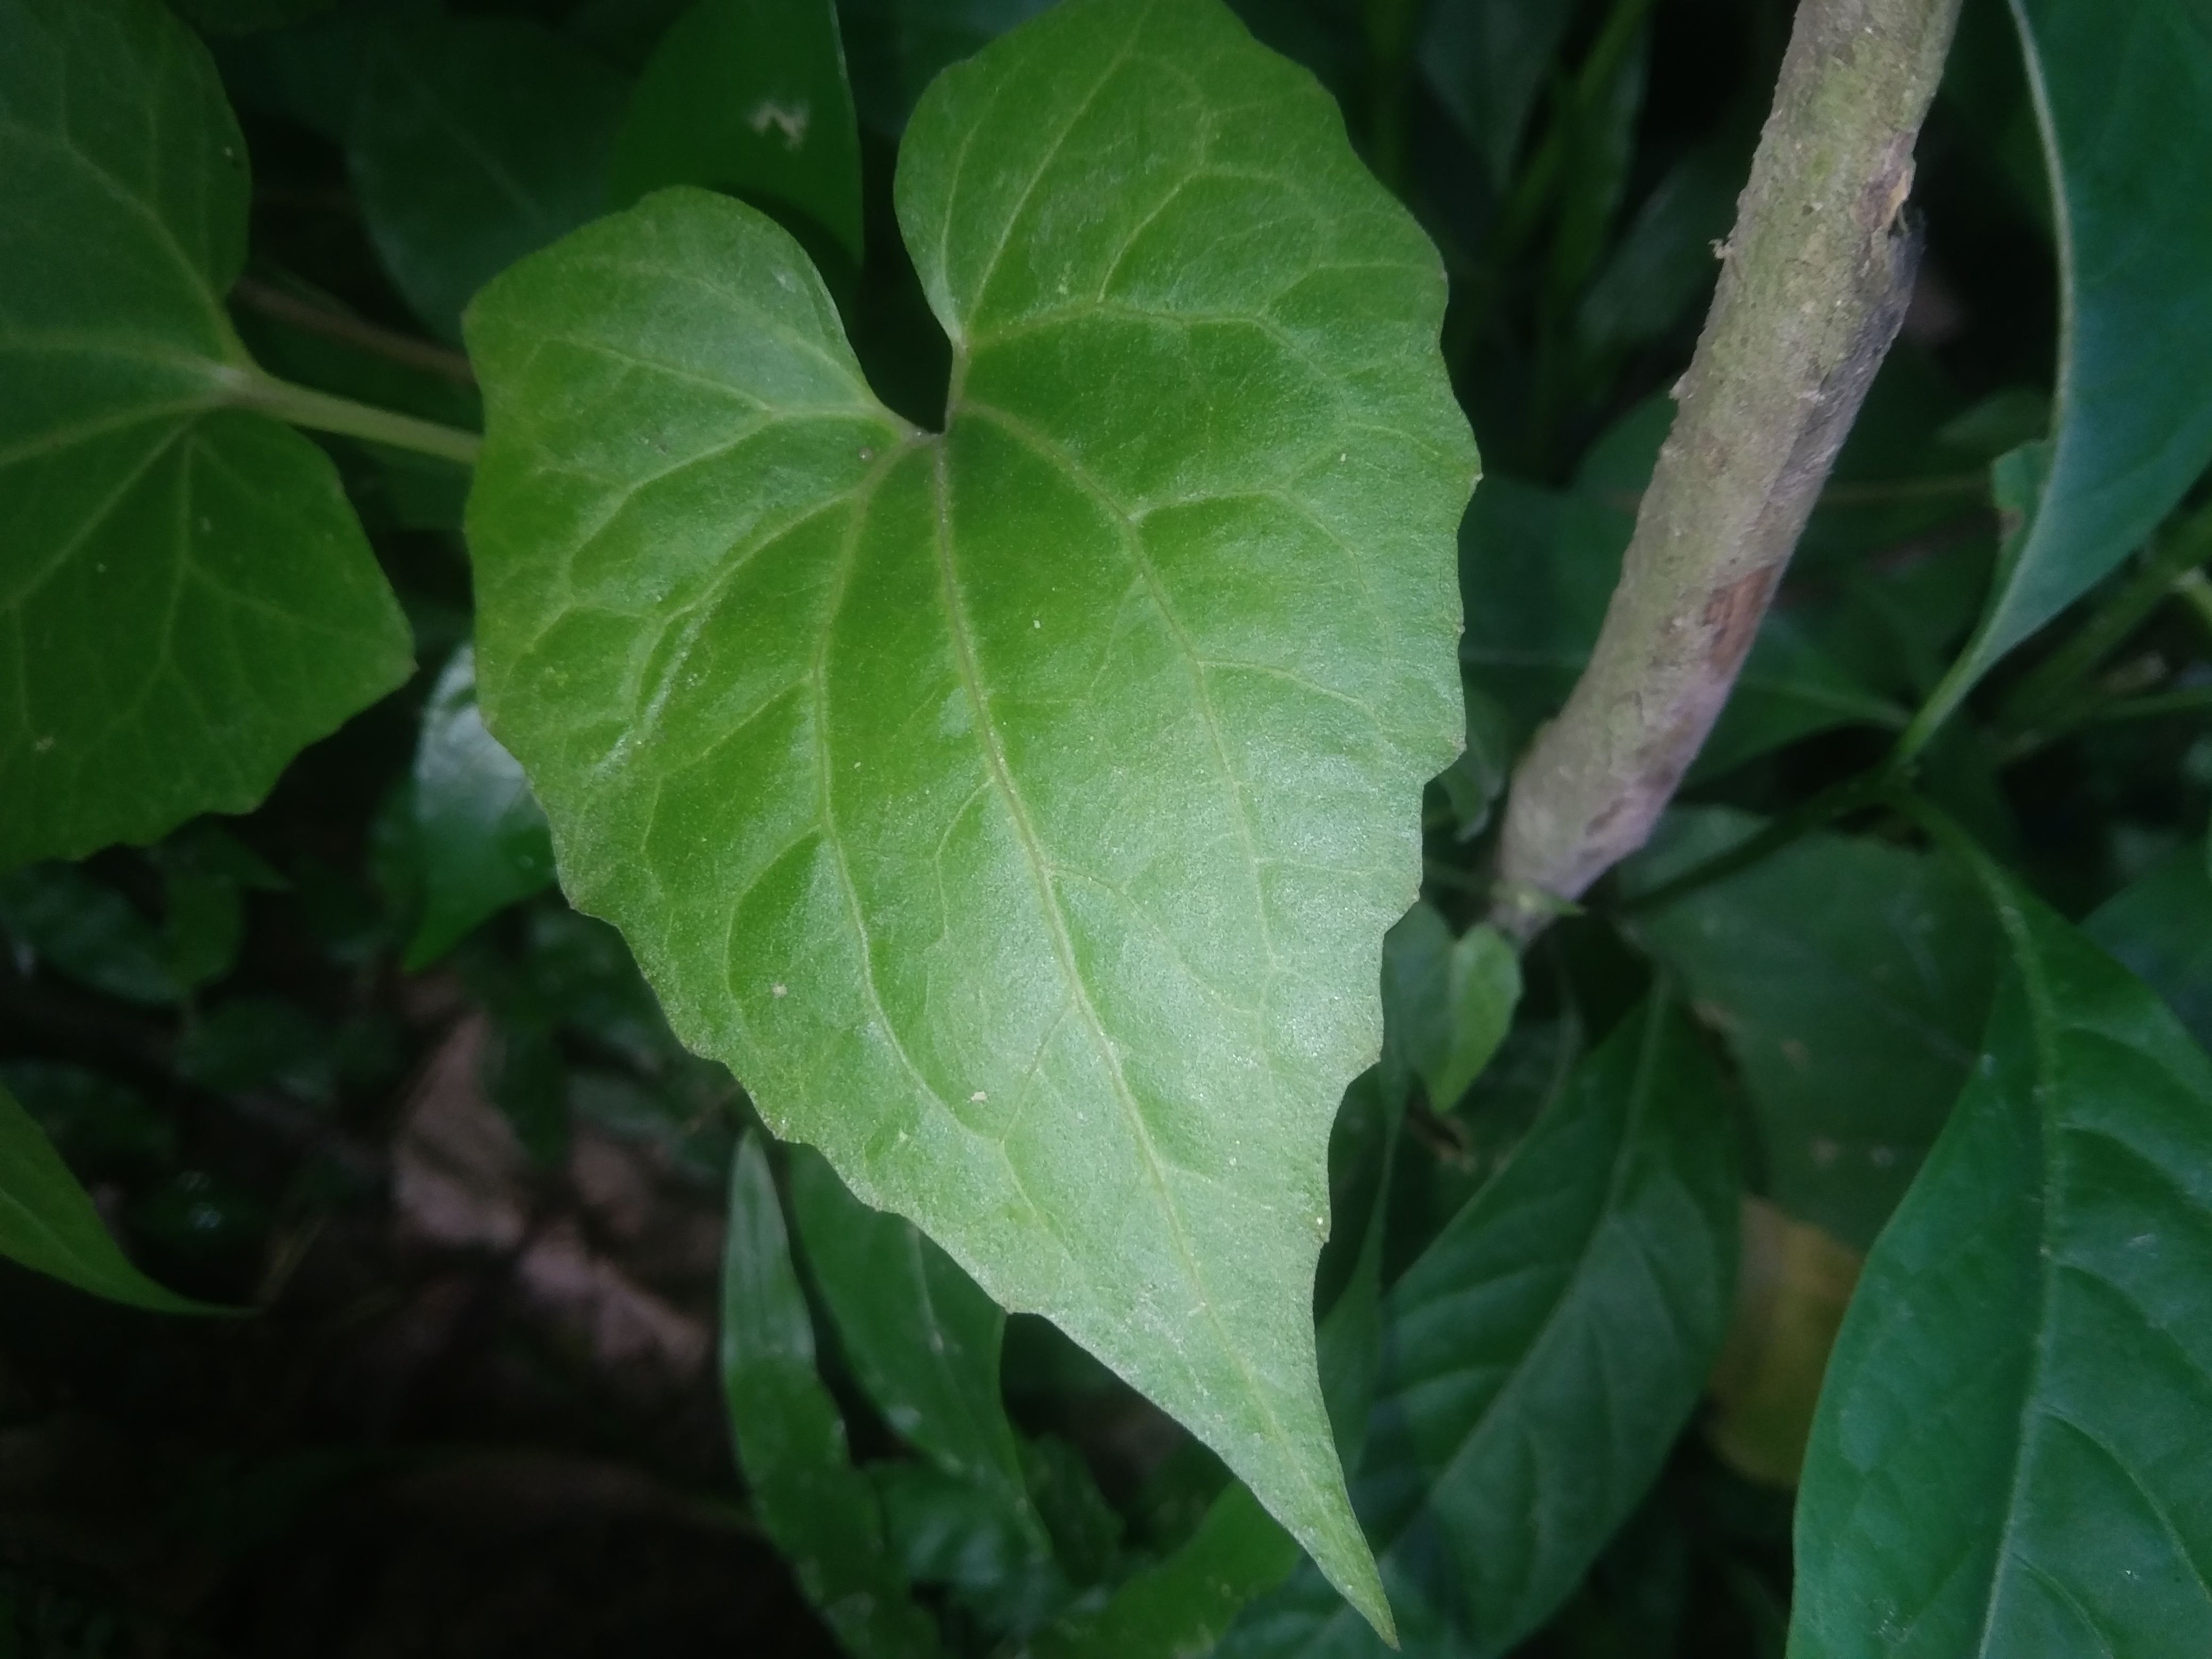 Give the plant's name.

bitter vine
